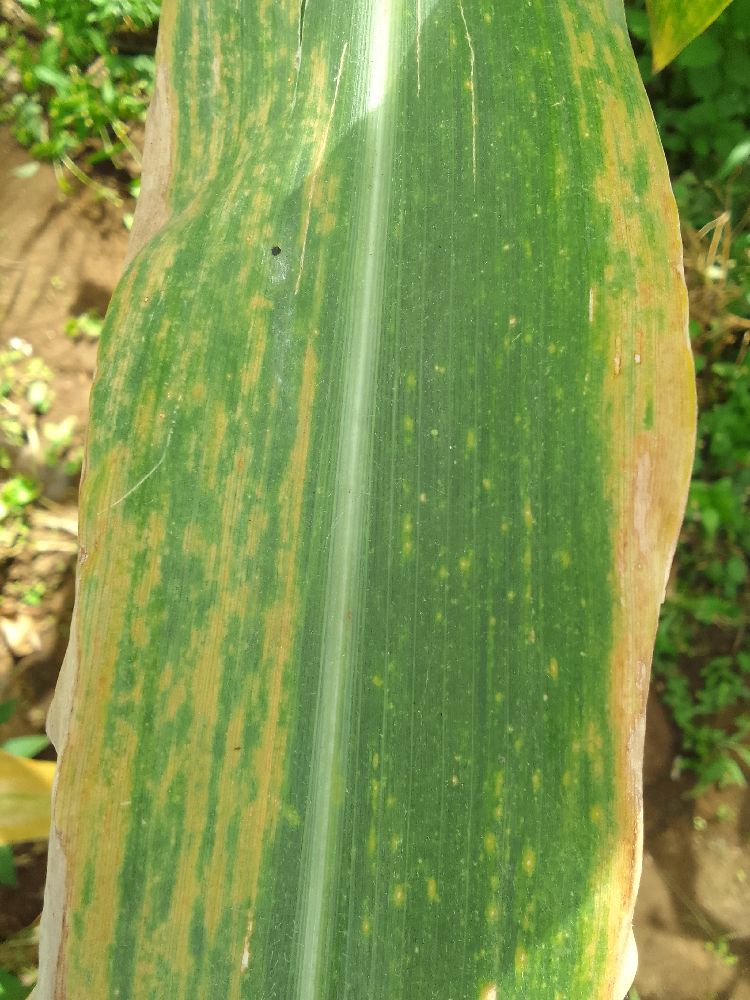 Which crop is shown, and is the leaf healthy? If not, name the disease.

maize, maize lethal necrosis
